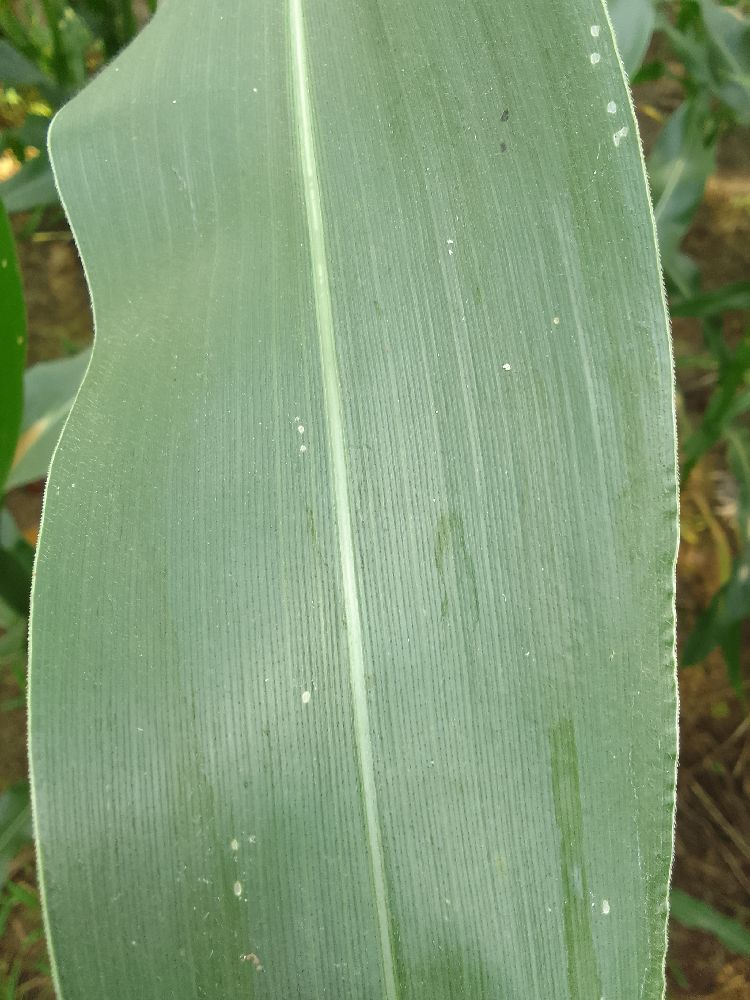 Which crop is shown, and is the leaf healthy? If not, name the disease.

maize, healthy
